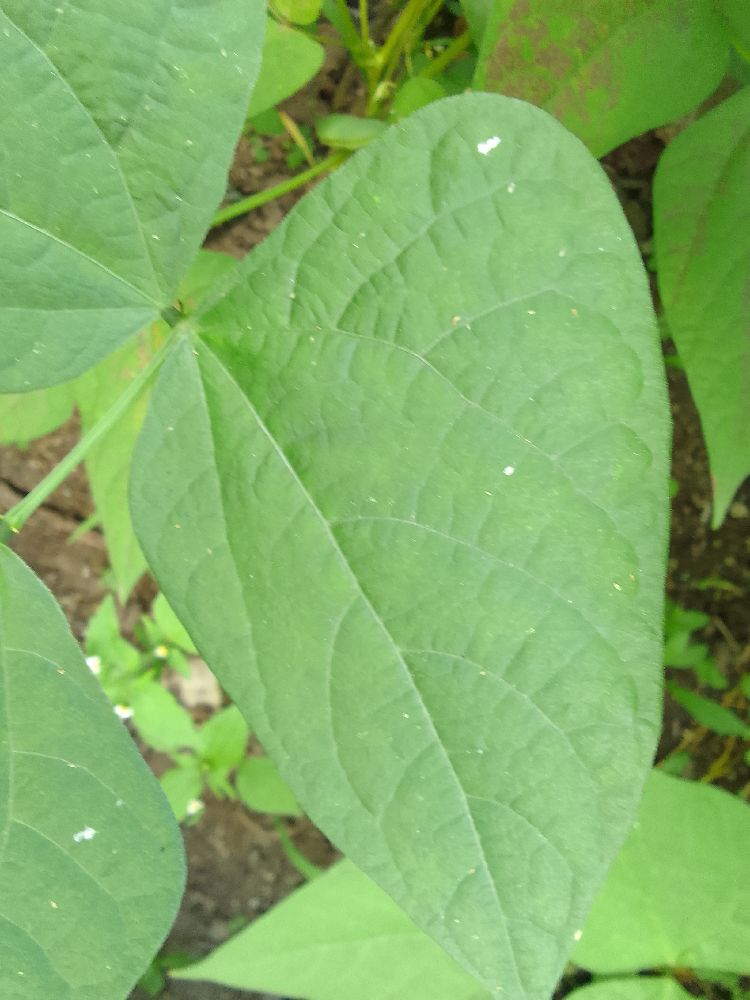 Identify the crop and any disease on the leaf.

common bean, healthy
